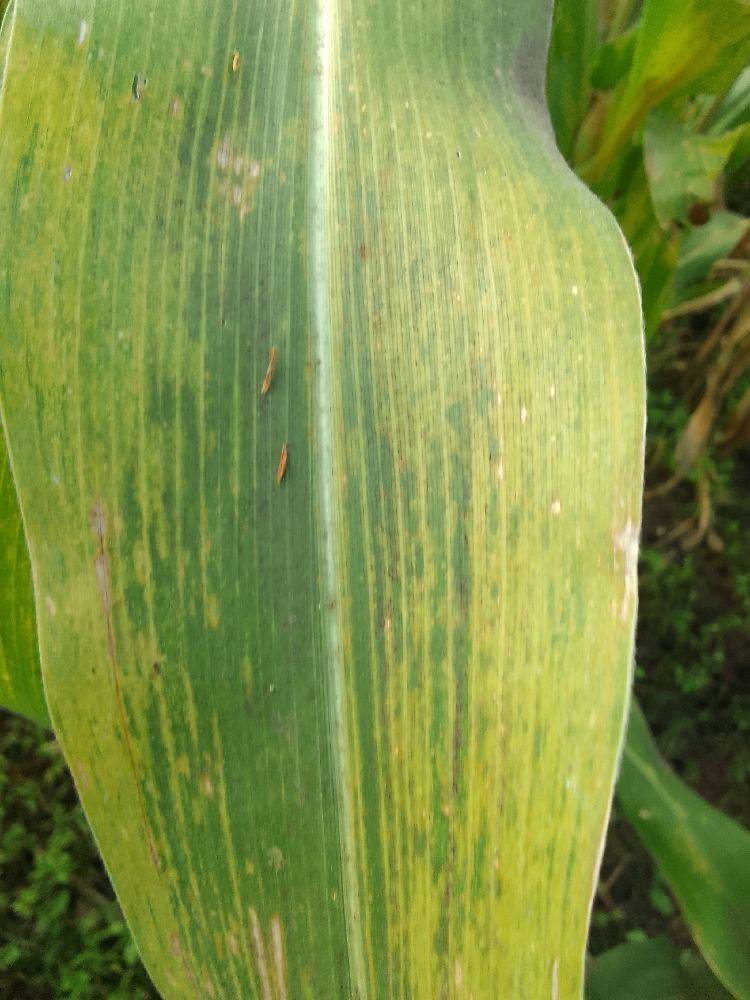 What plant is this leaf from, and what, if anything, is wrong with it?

maize, maize lethal necrosis
